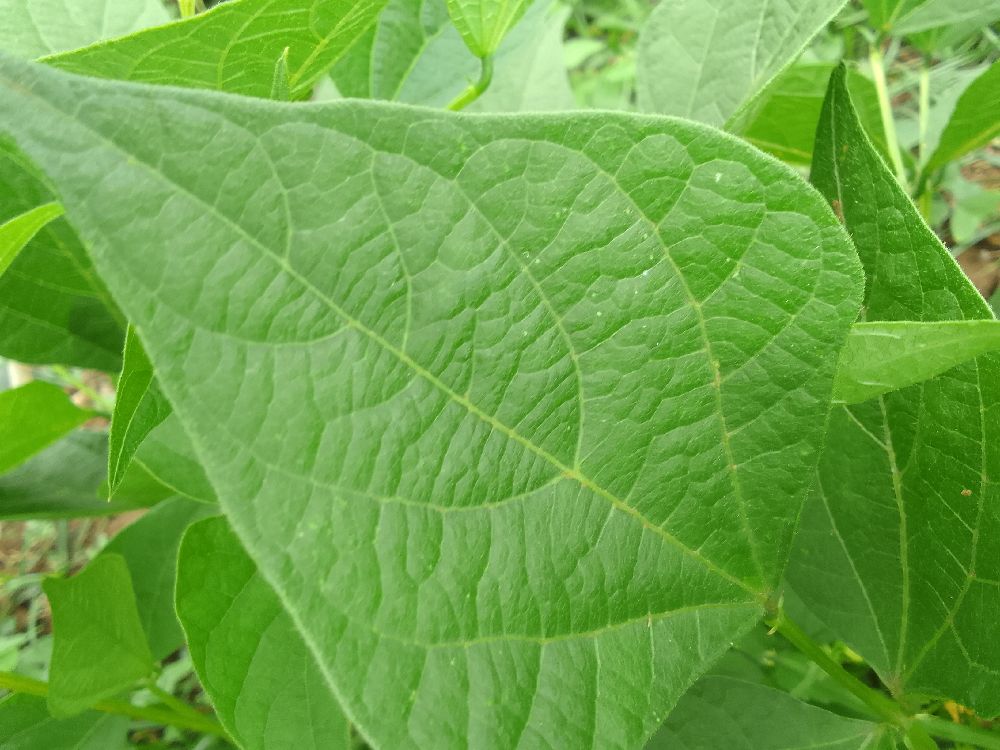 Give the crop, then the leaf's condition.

common bean, healthy
